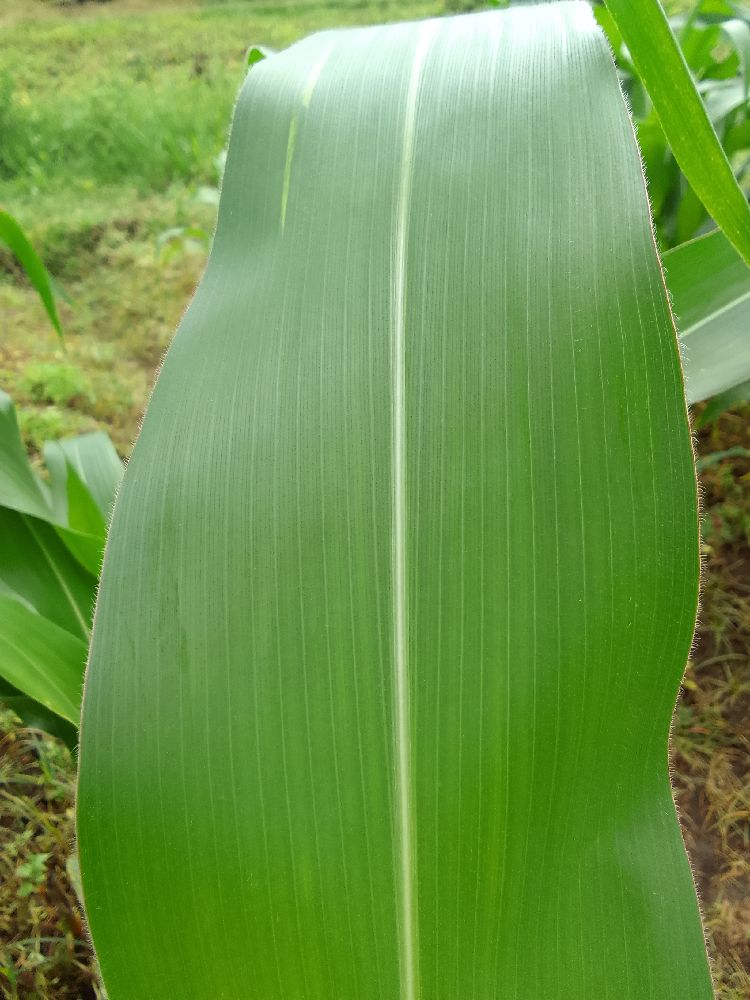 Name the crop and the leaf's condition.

maize, healthy
